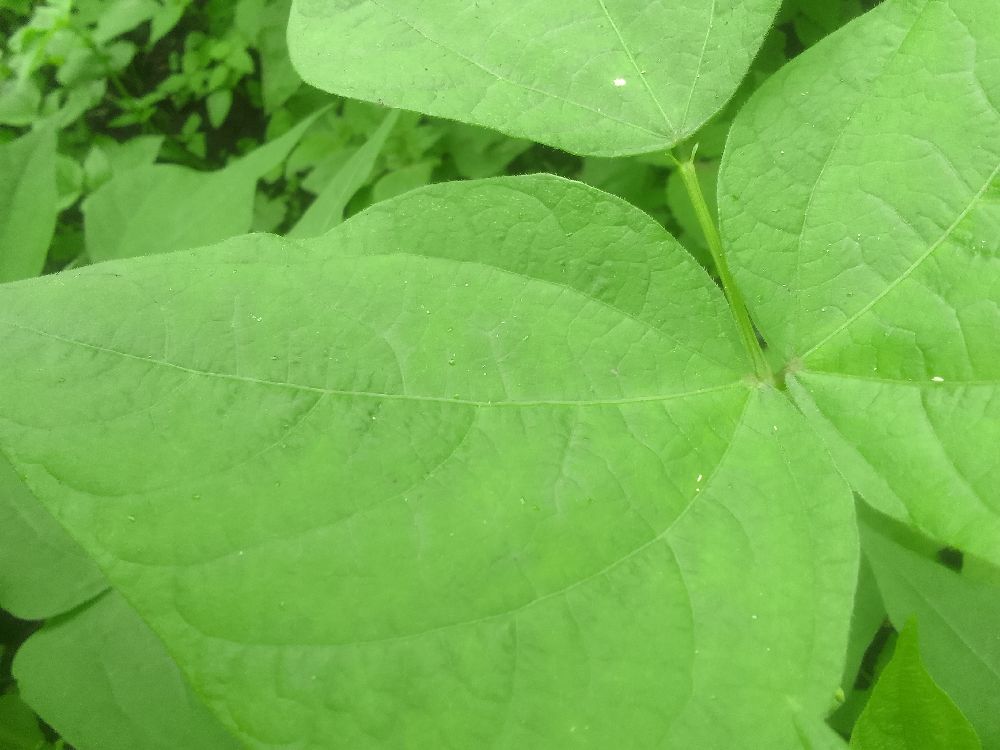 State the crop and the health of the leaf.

common bean, healthy
